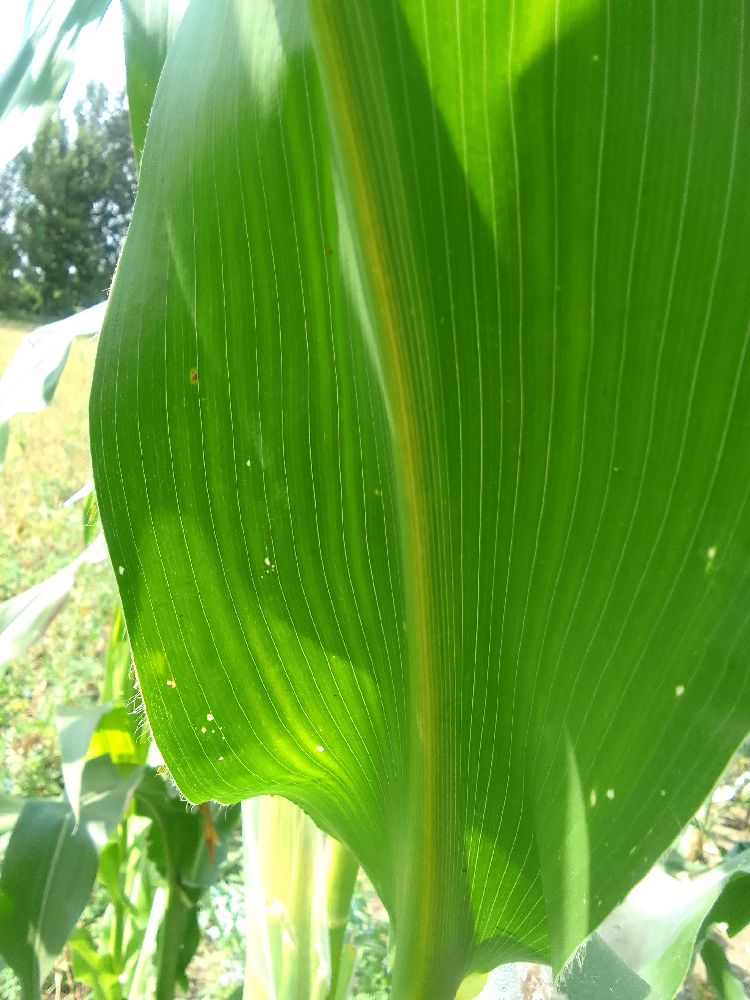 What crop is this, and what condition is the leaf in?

maize, healthy
